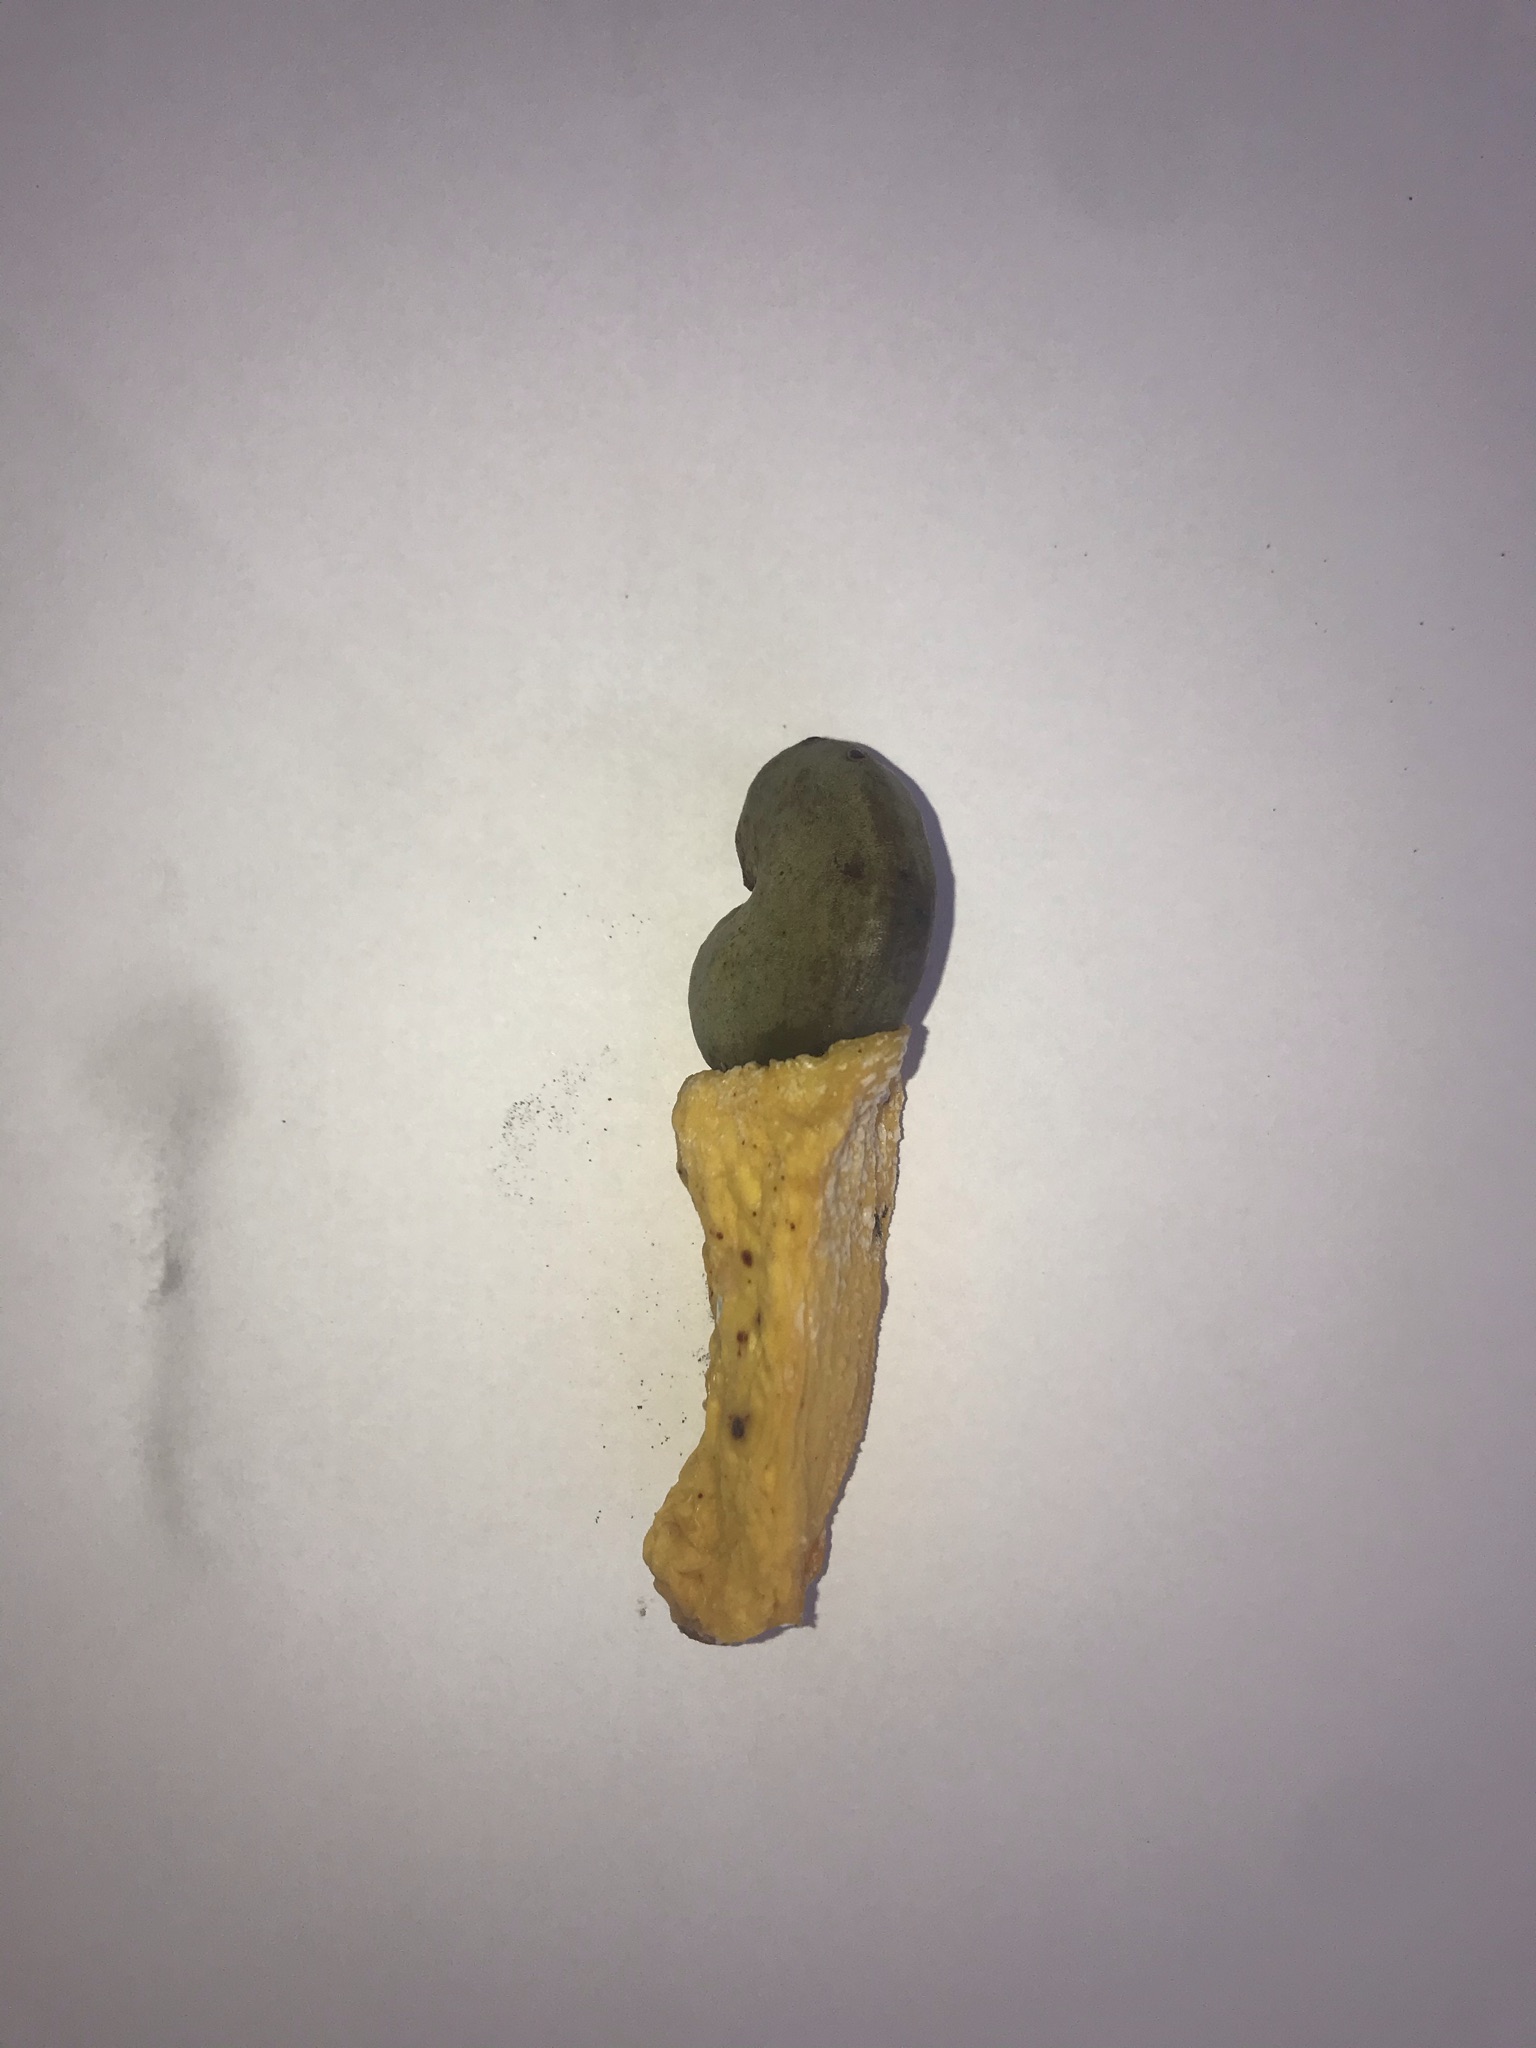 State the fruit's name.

caju amarelo
